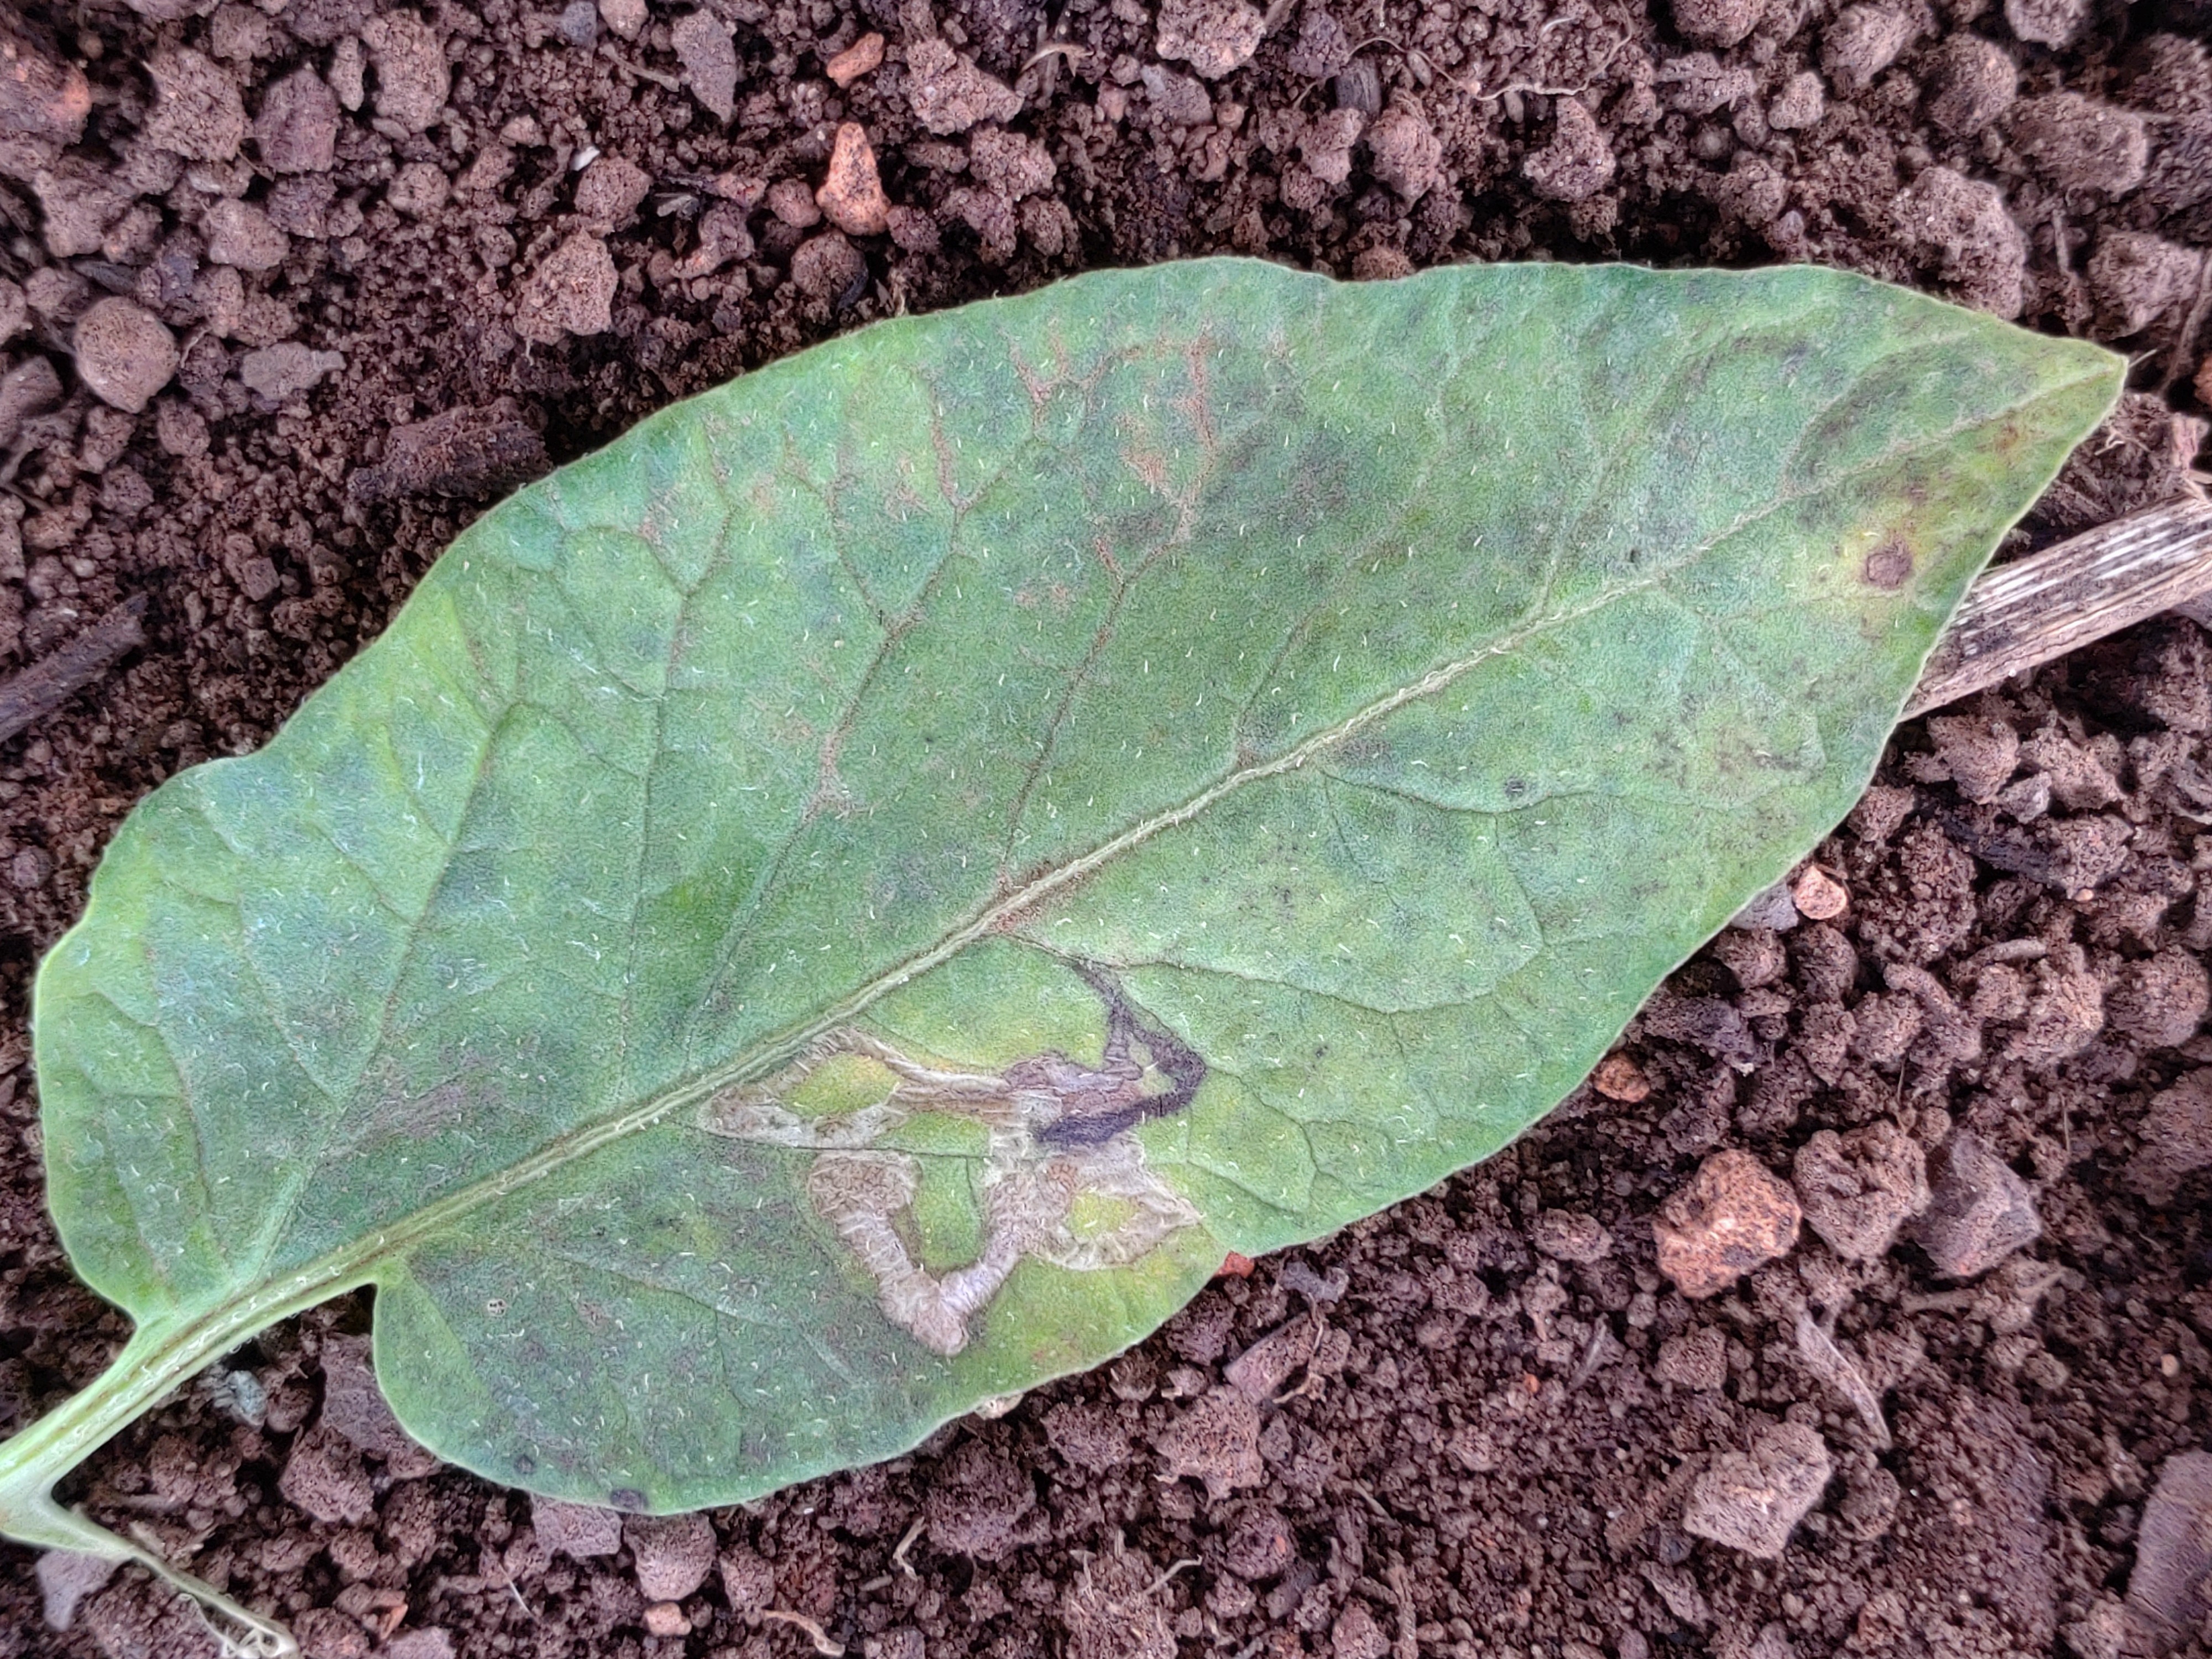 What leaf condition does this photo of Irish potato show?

late blight
